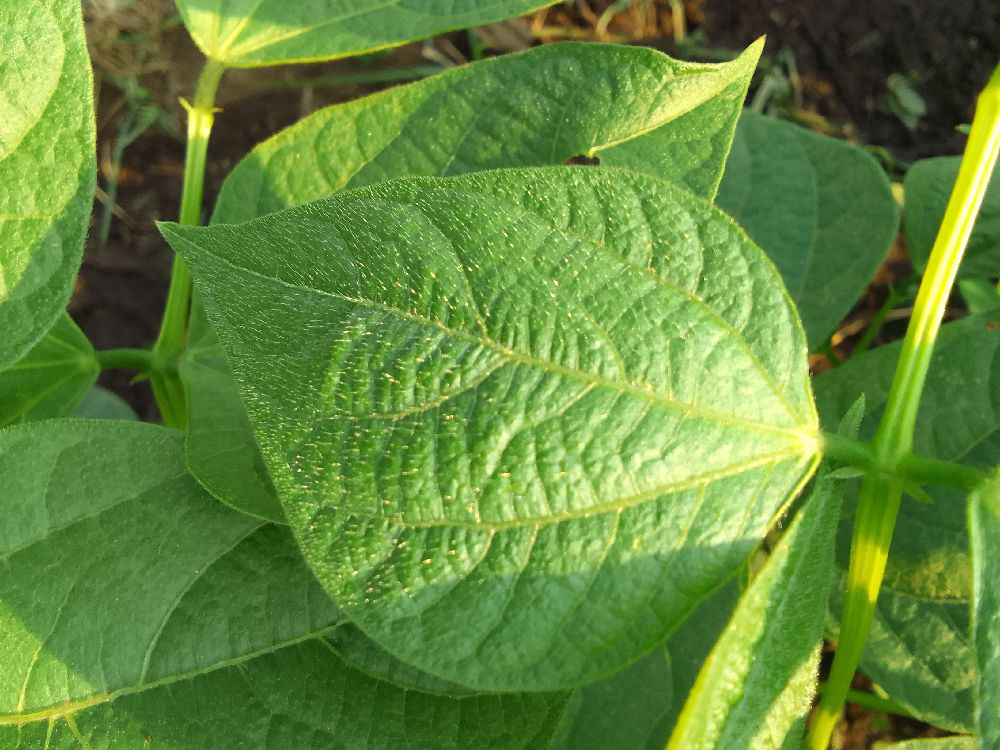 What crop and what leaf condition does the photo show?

common bean, healthy
